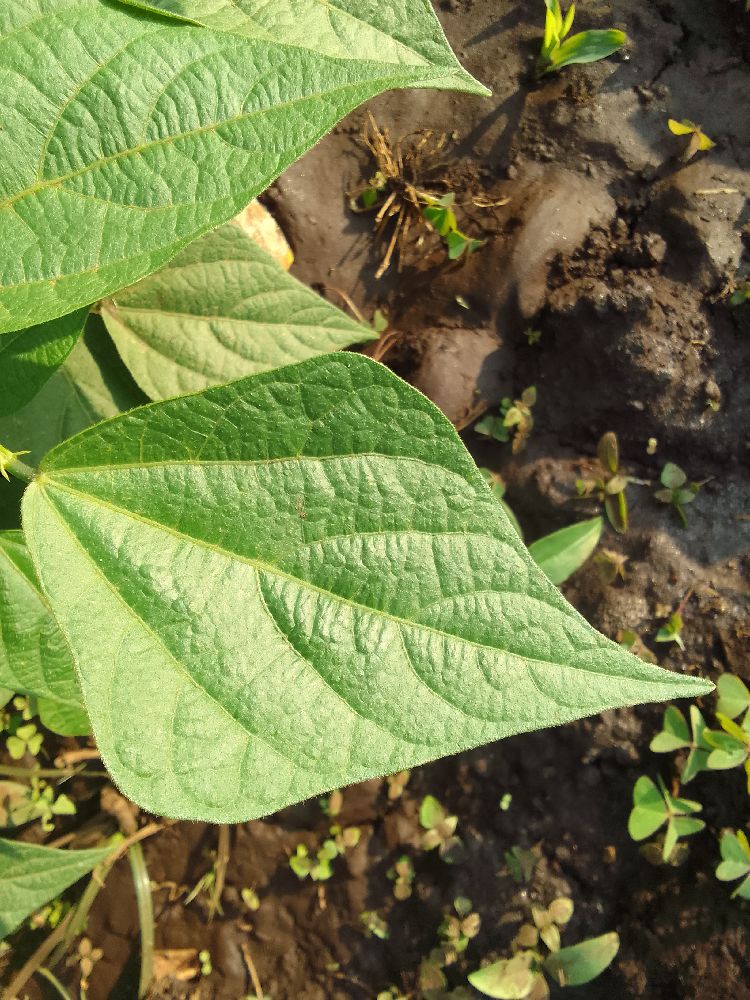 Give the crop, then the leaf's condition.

common bean, healthy
